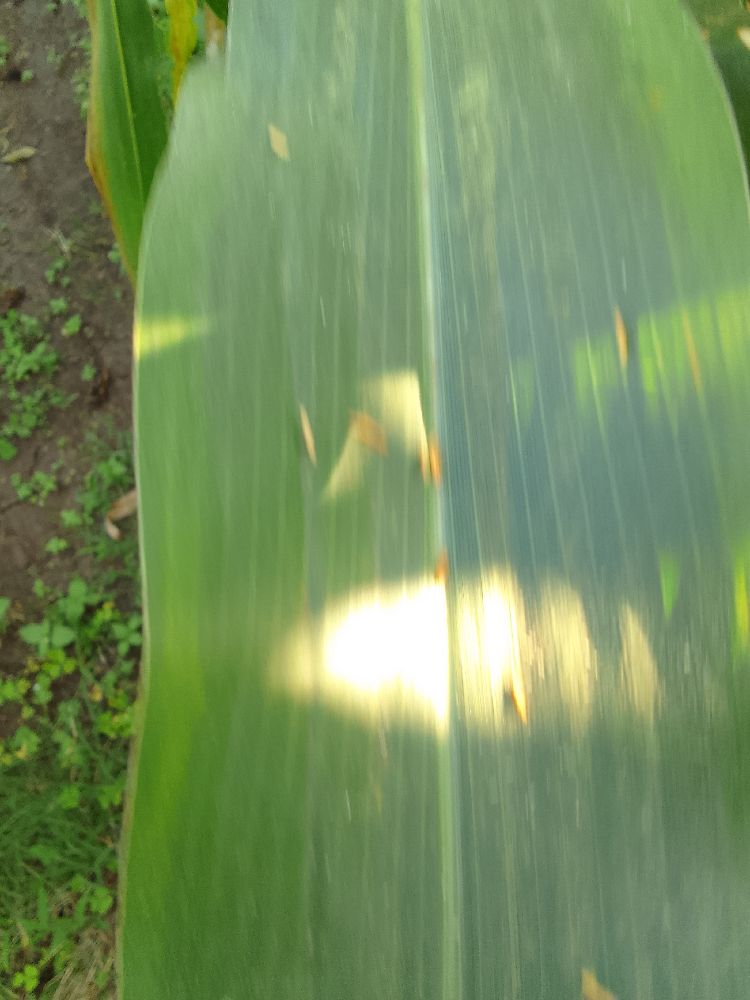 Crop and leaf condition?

maize, healthy
